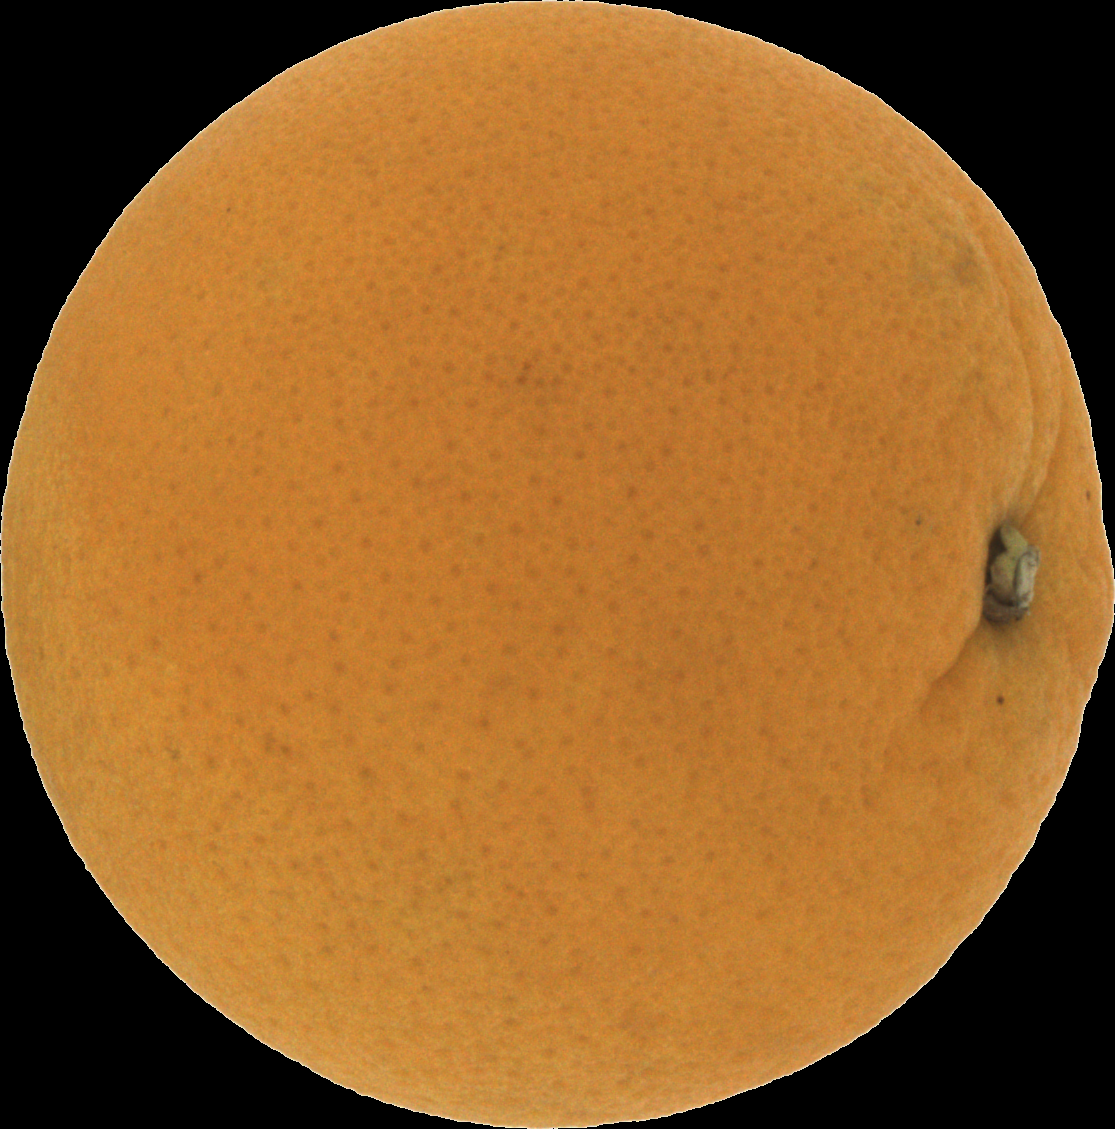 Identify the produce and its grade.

orange, good
